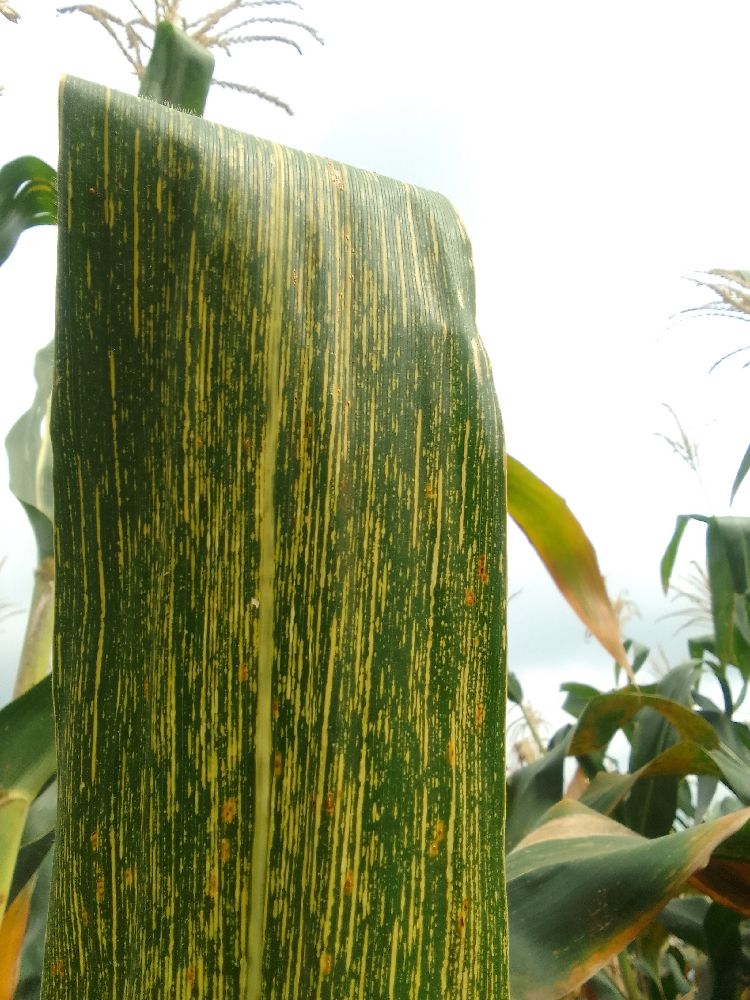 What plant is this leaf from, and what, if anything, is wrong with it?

maize, maize streak virus
